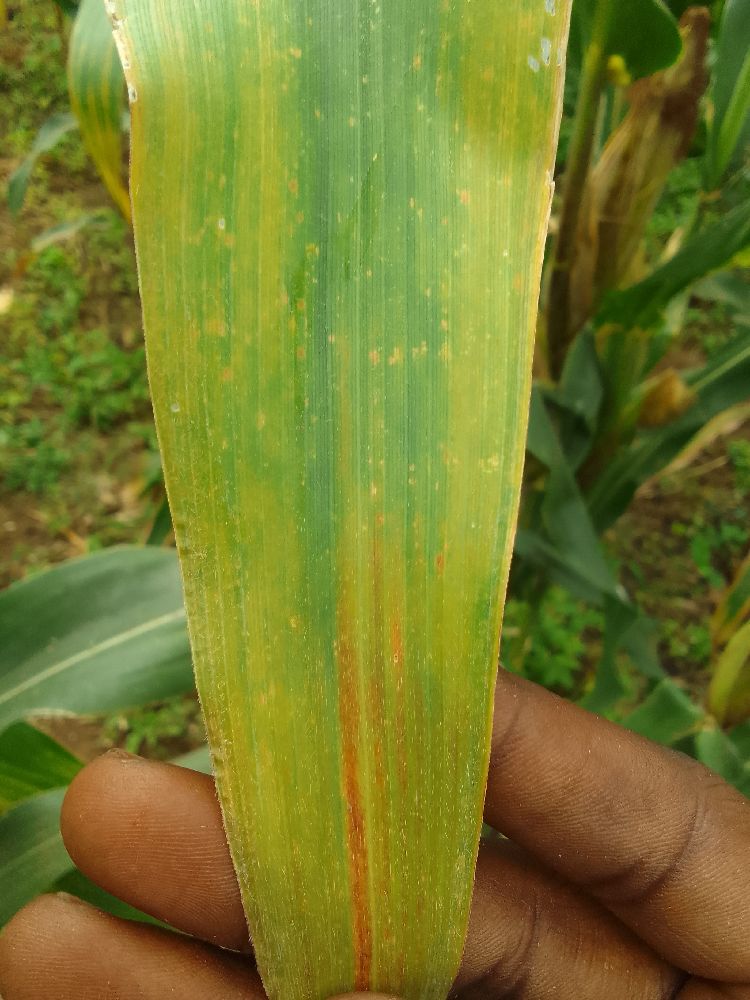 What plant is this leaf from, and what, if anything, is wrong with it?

maize, maize lethal necrosis
